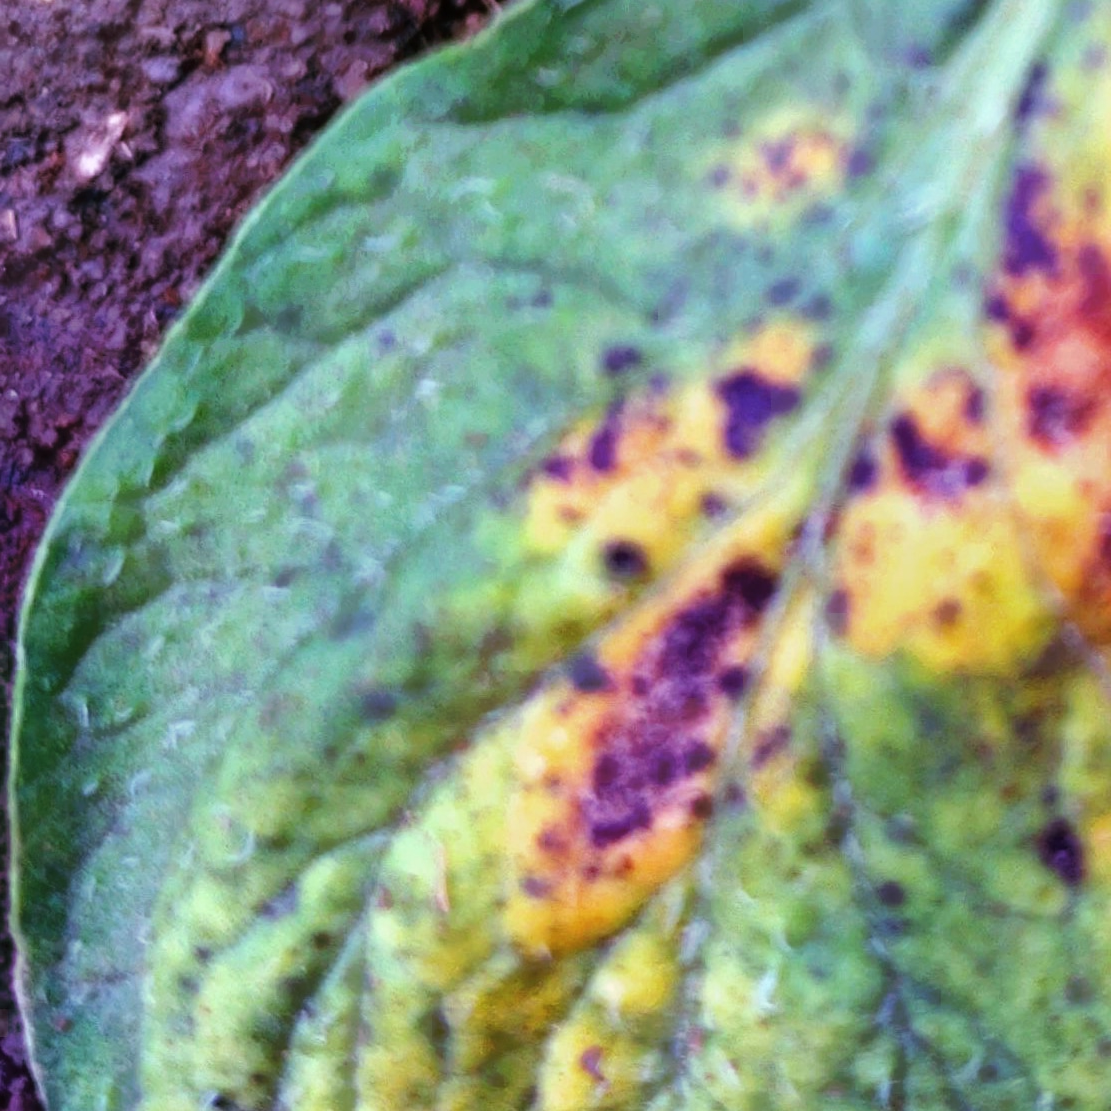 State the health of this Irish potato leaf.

late blight
